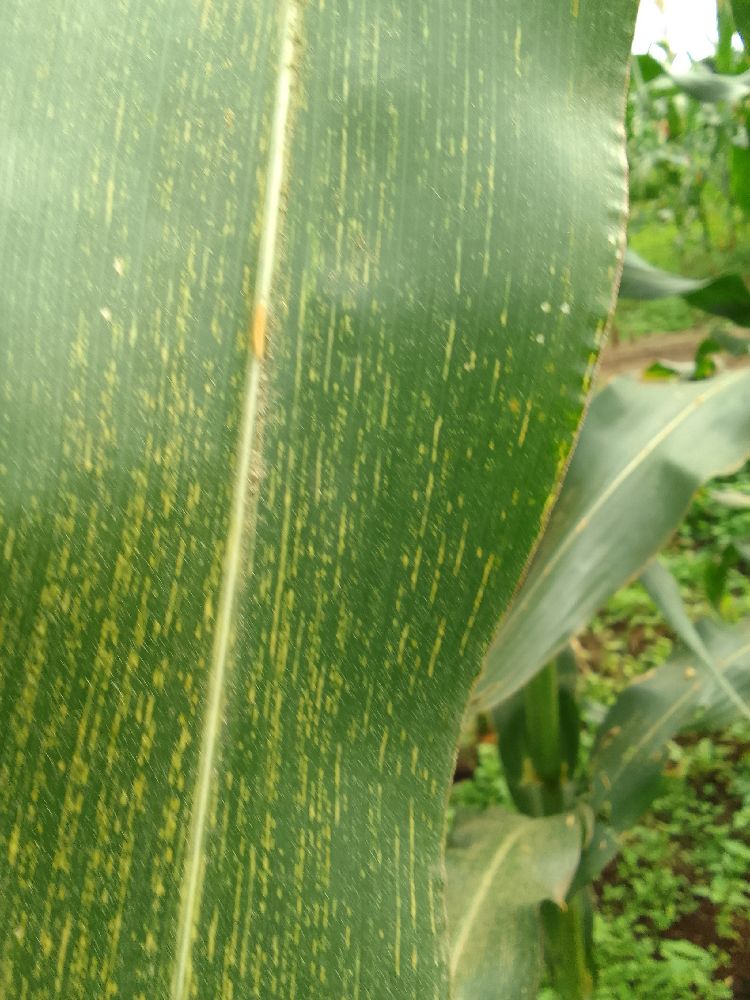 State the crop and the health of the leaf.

maize, maize streak virus
